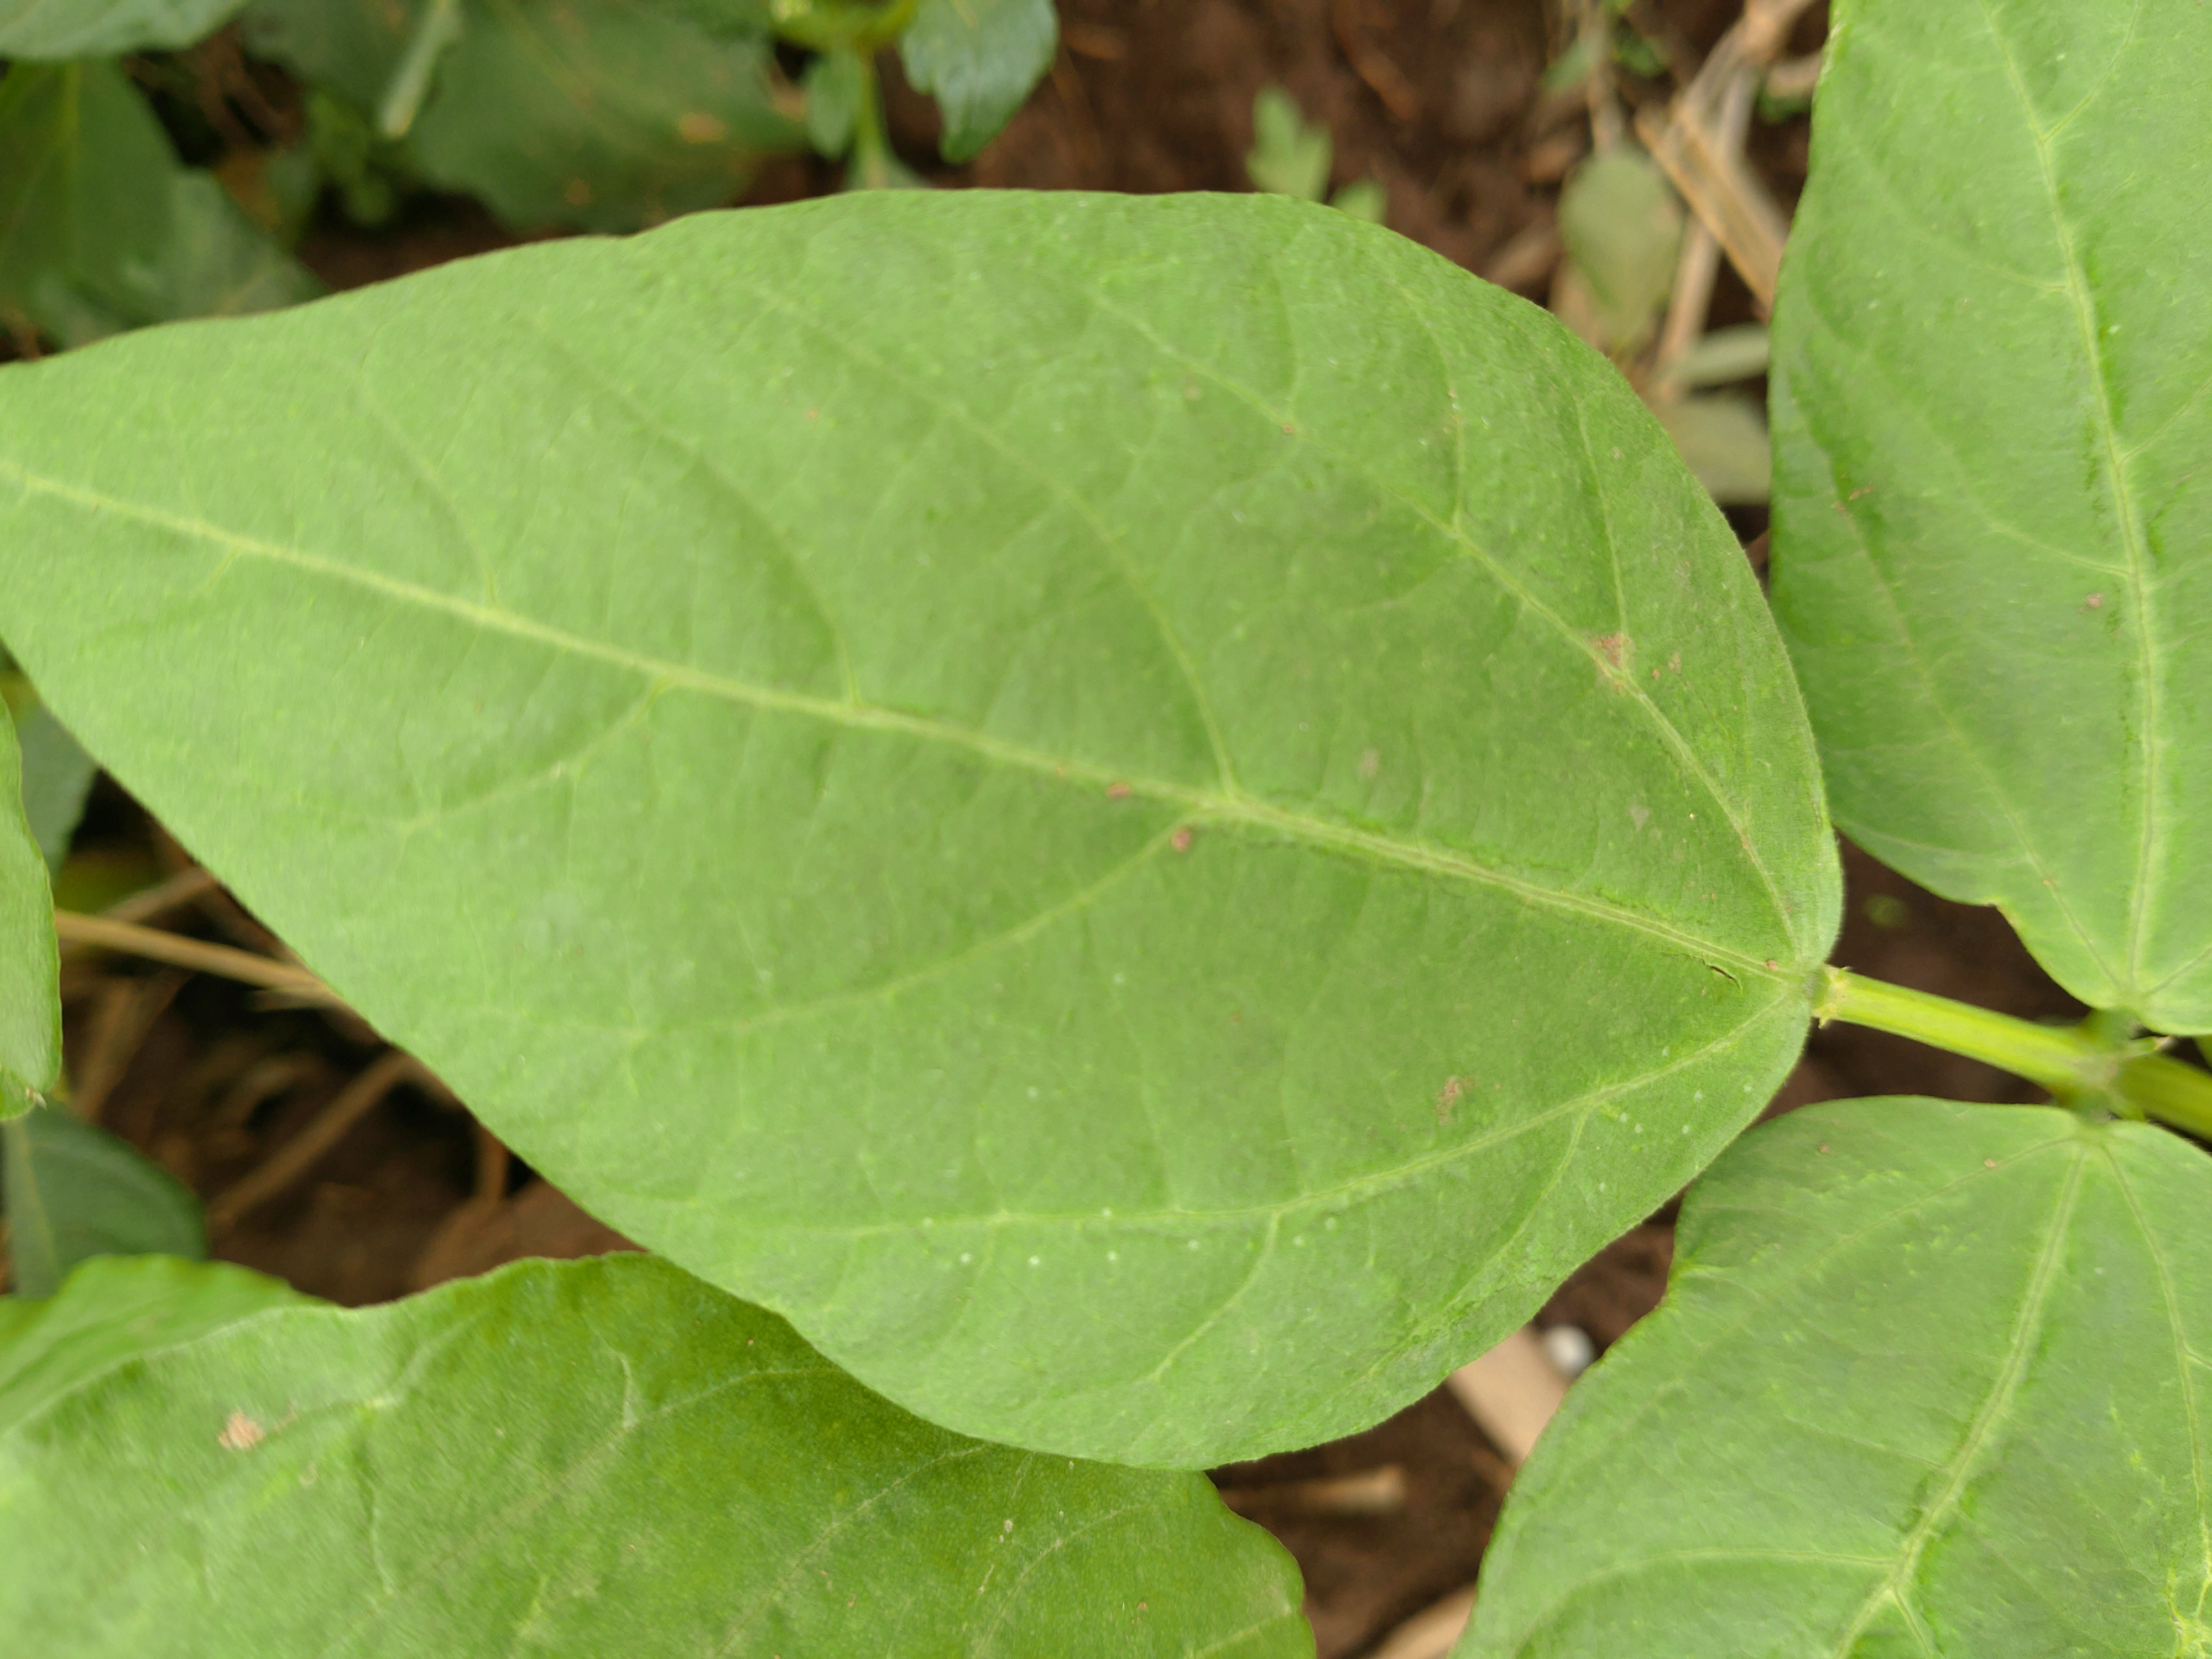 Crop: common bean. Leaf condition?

healthy
